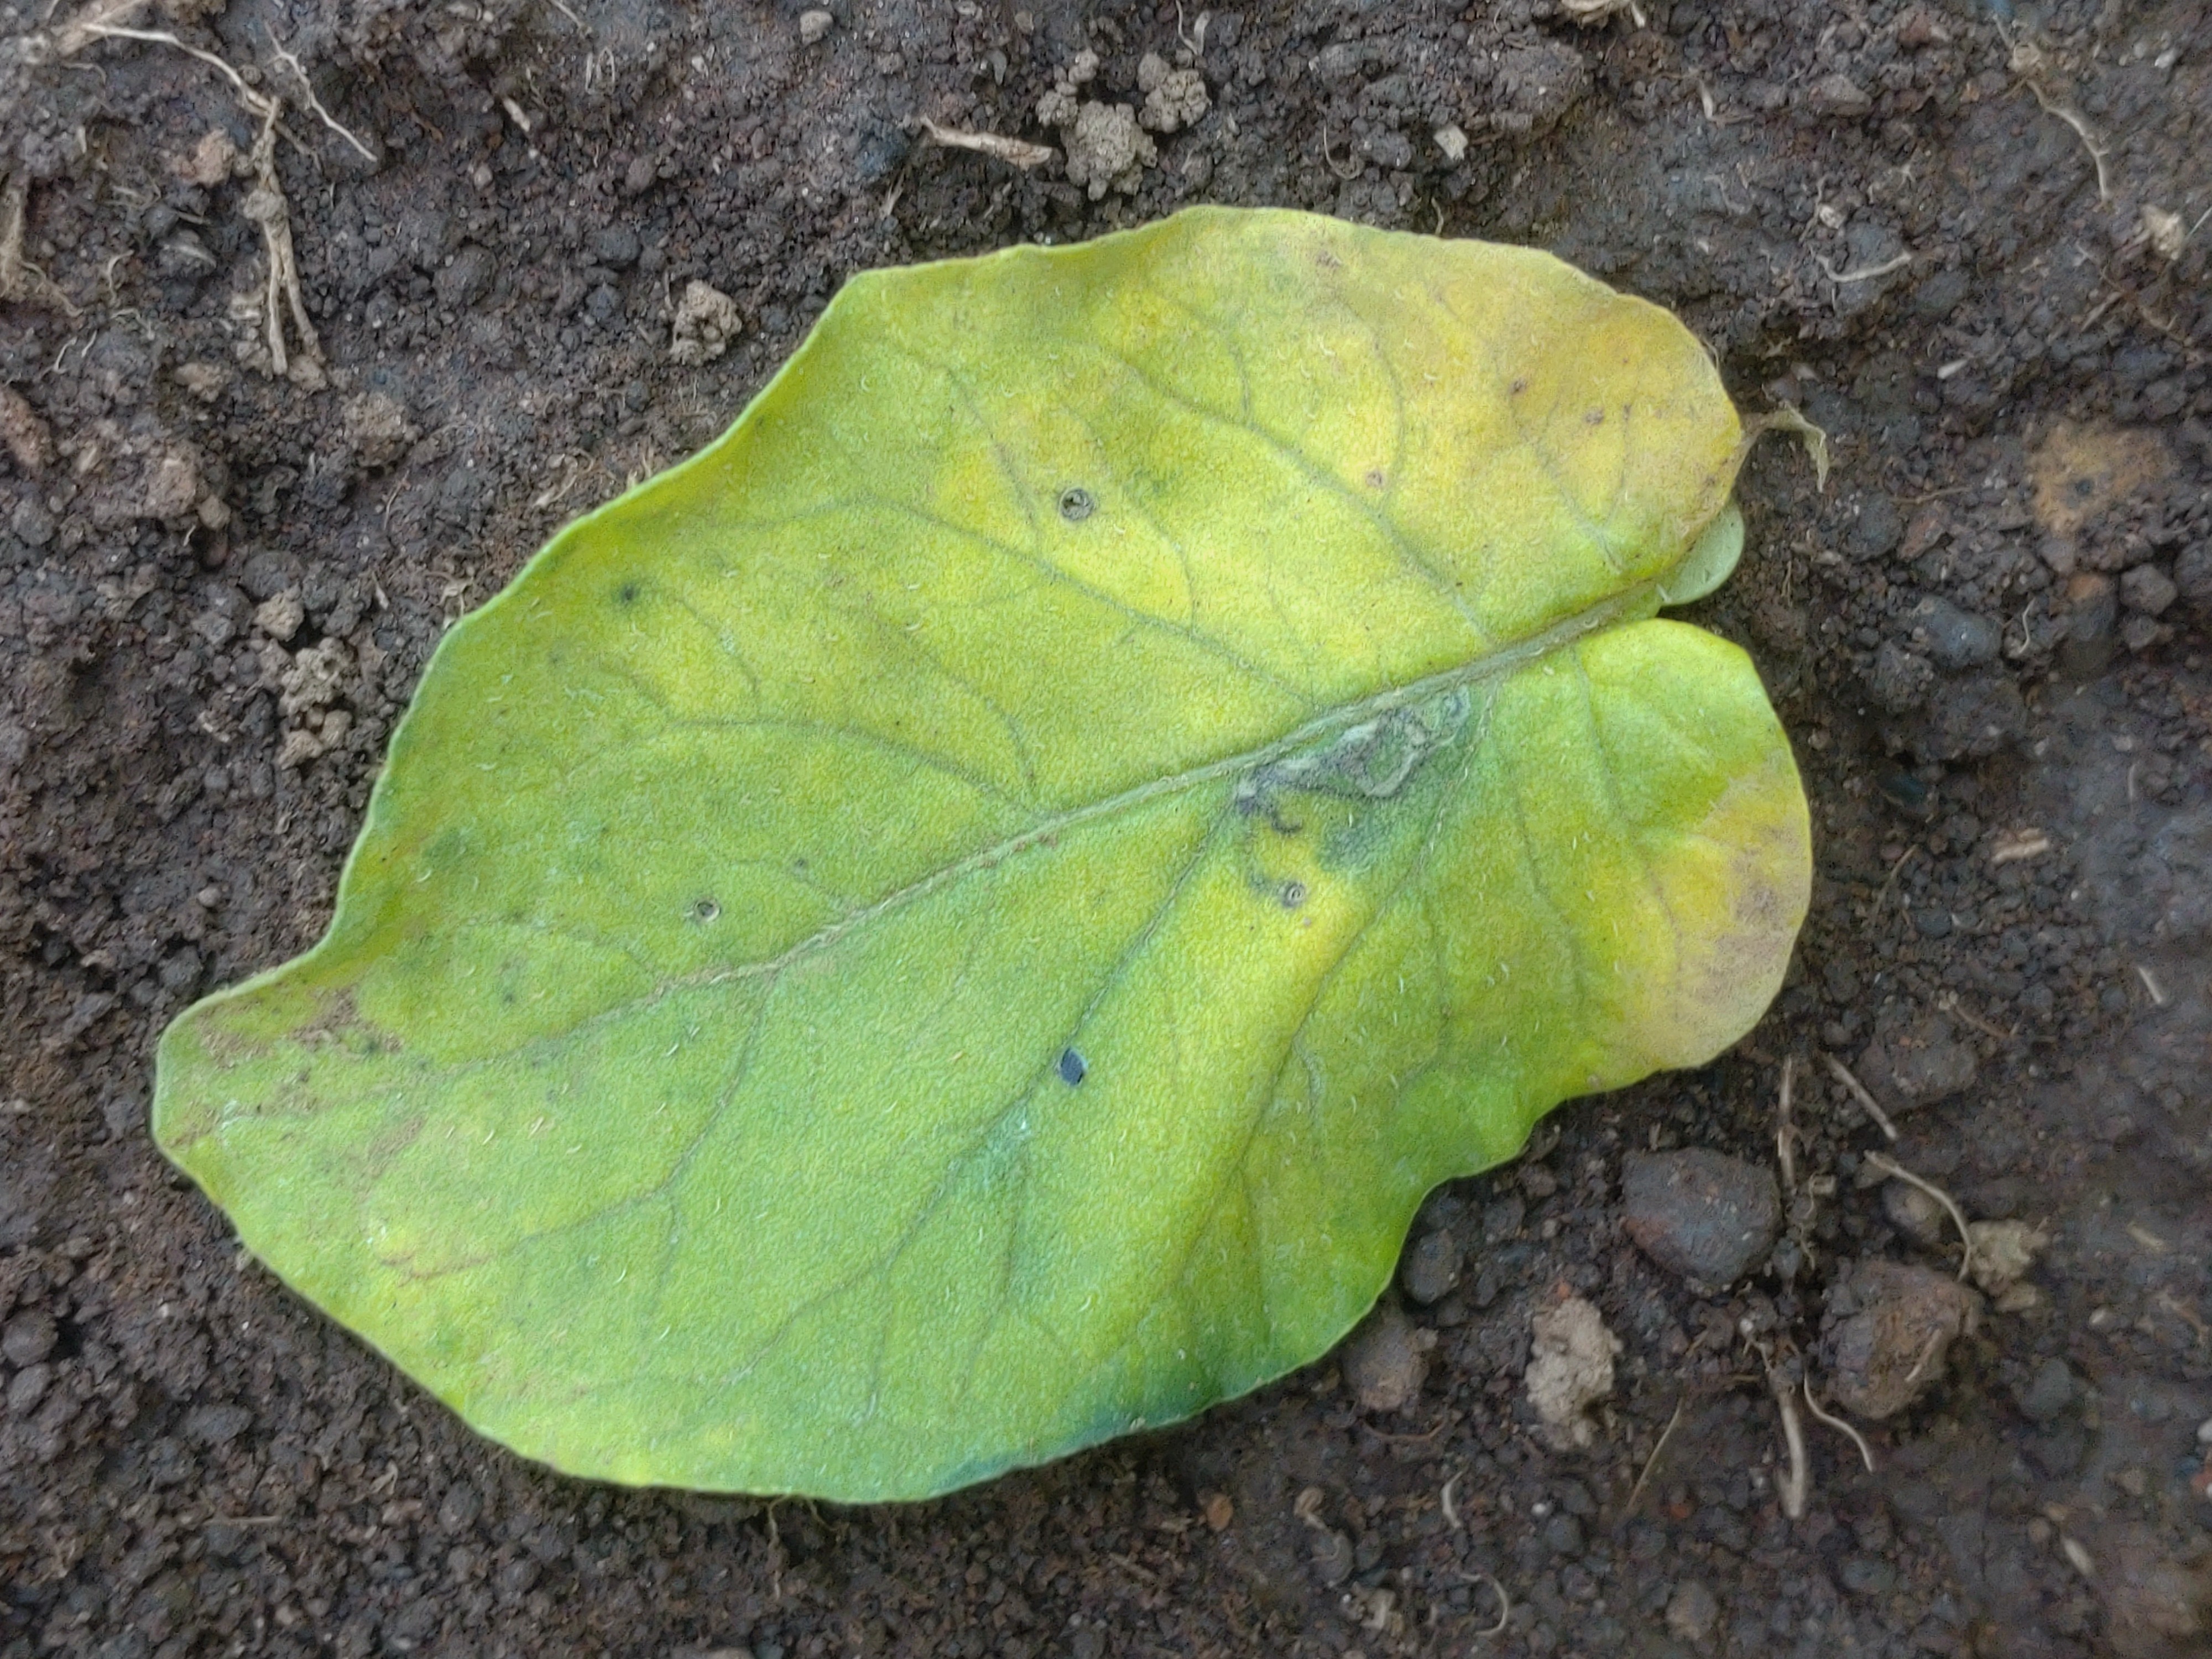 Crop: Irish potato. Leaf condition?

late blight
